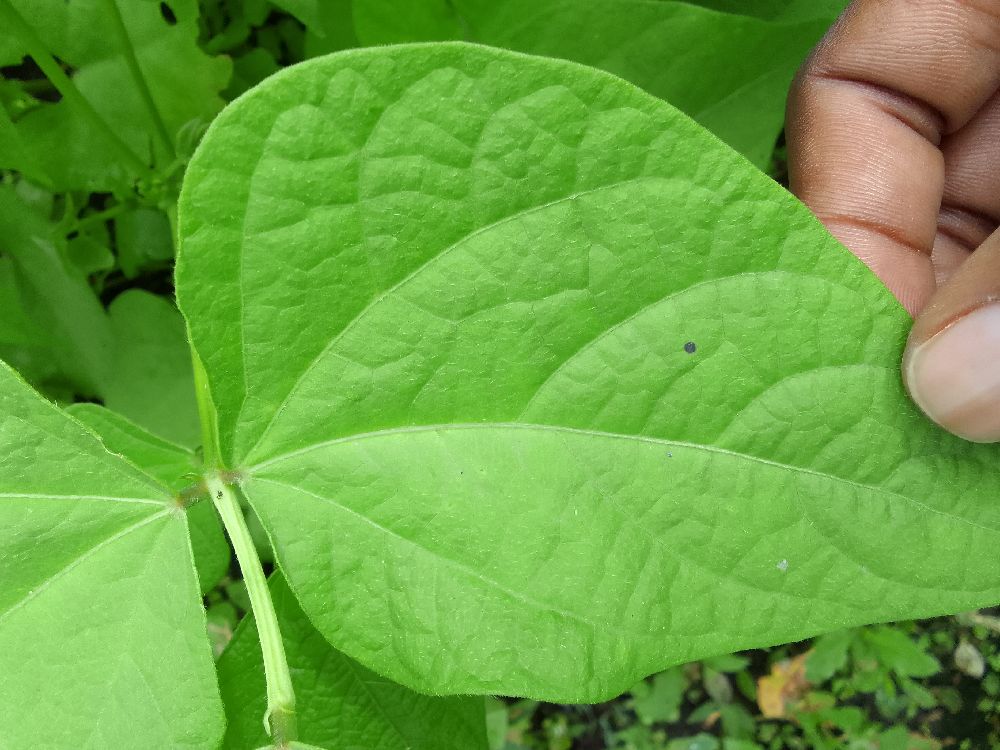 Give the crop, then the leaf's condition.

common bean, healthy
